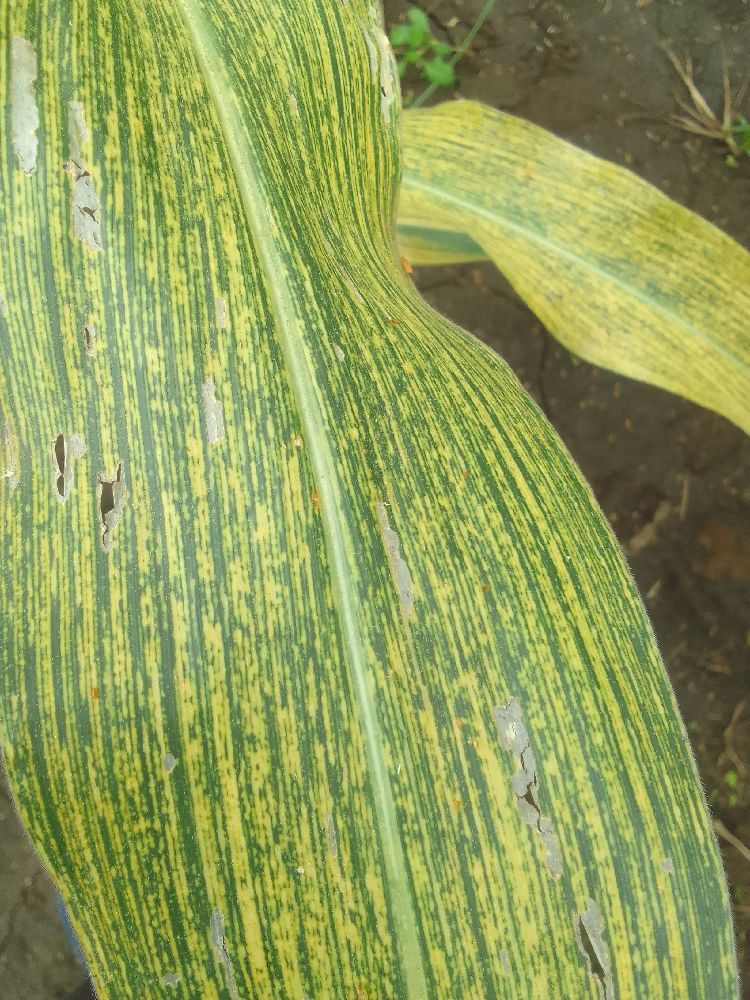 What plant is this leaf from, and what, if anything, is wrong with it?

maize, maize streak virus
